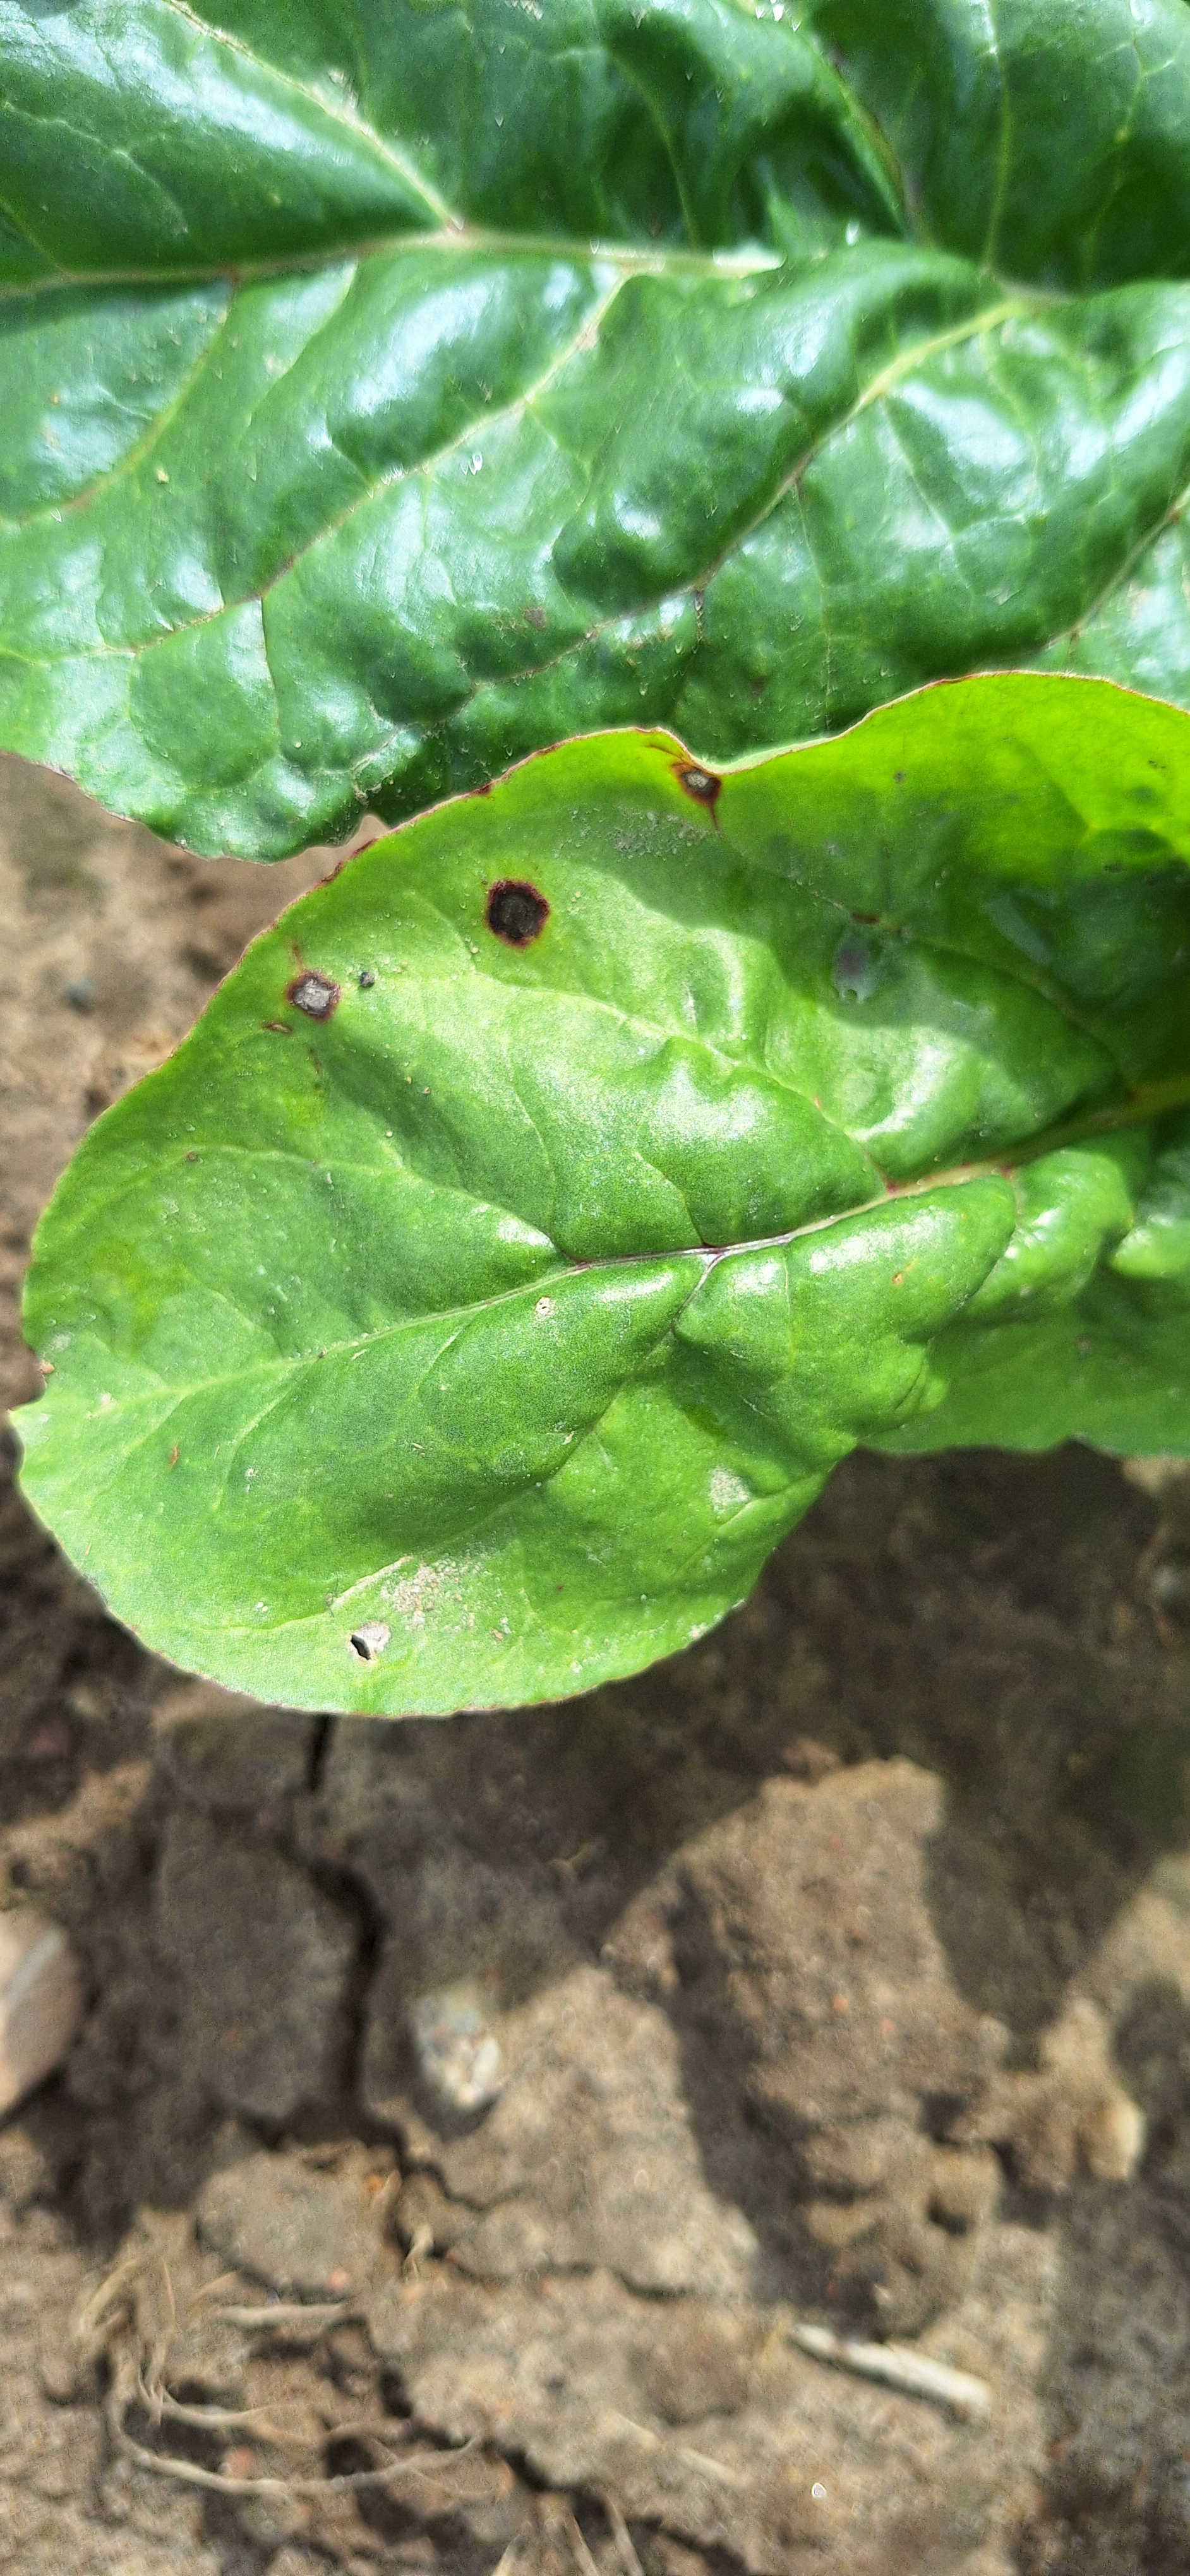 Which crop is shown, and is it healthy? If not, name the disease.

beet, cercospora
